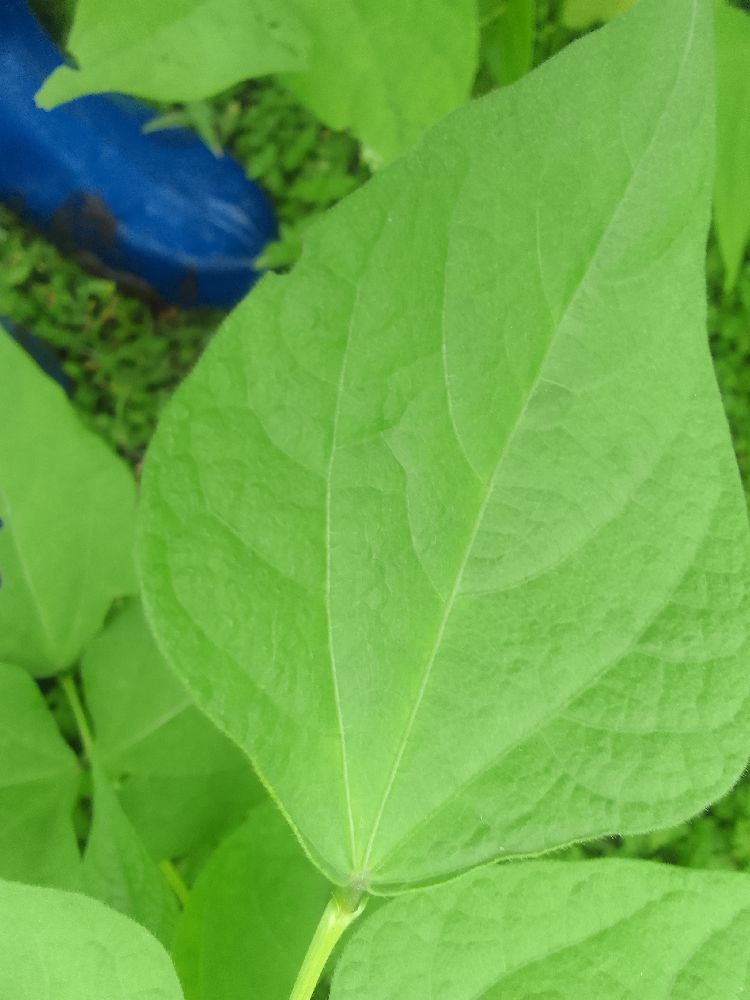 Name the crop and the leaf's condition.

common bean, healthy
